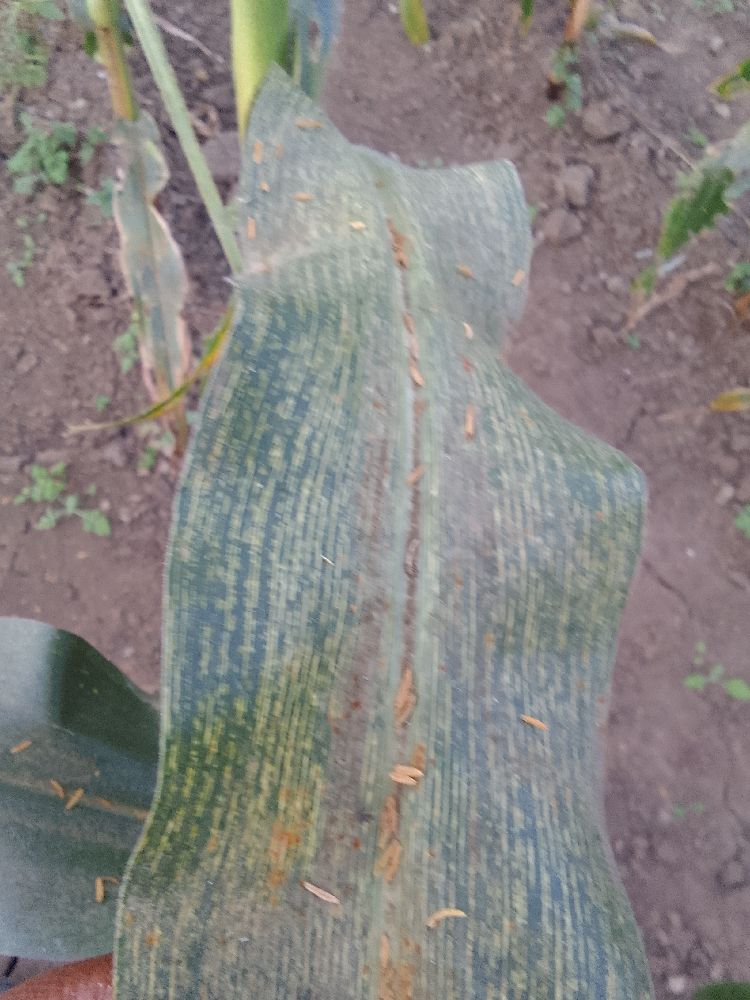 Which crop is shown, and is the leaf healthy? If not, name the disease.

maize, maize streak virus
